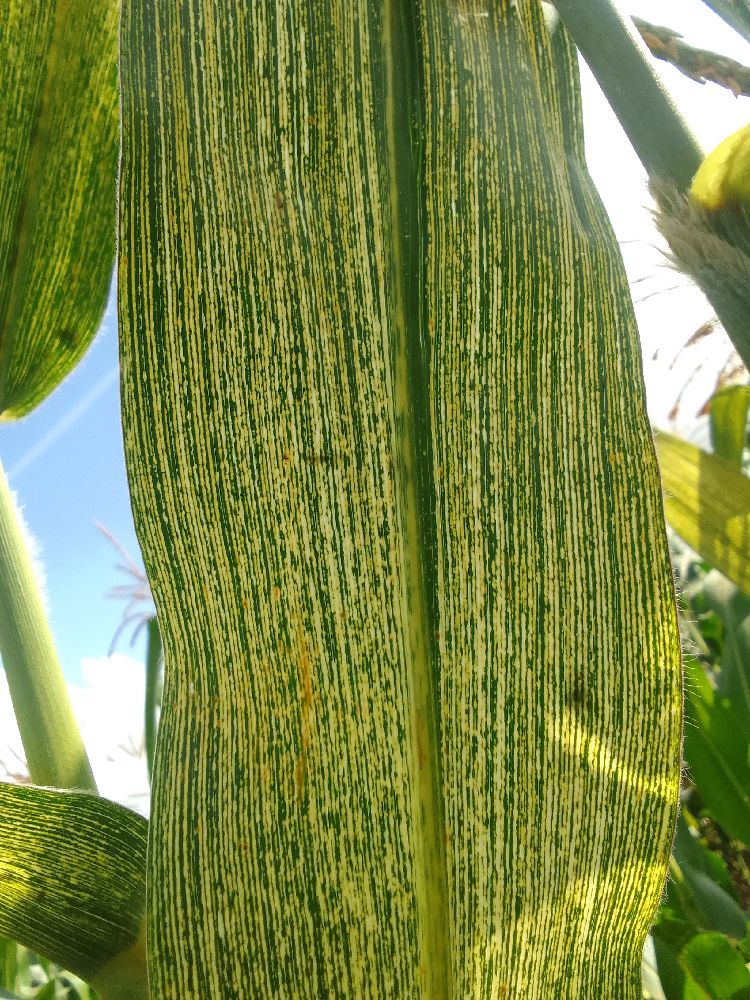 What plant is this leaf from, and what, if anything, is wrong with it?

maize, maize streak virus
